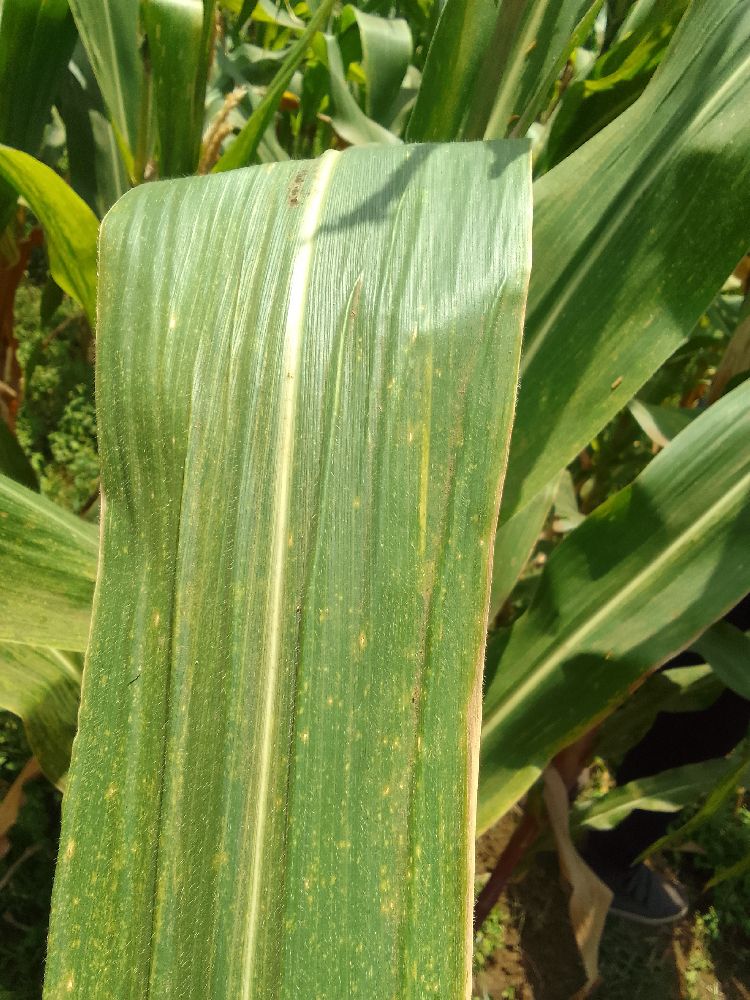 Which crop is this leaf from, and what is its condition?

maize, maize lethal necrosis
